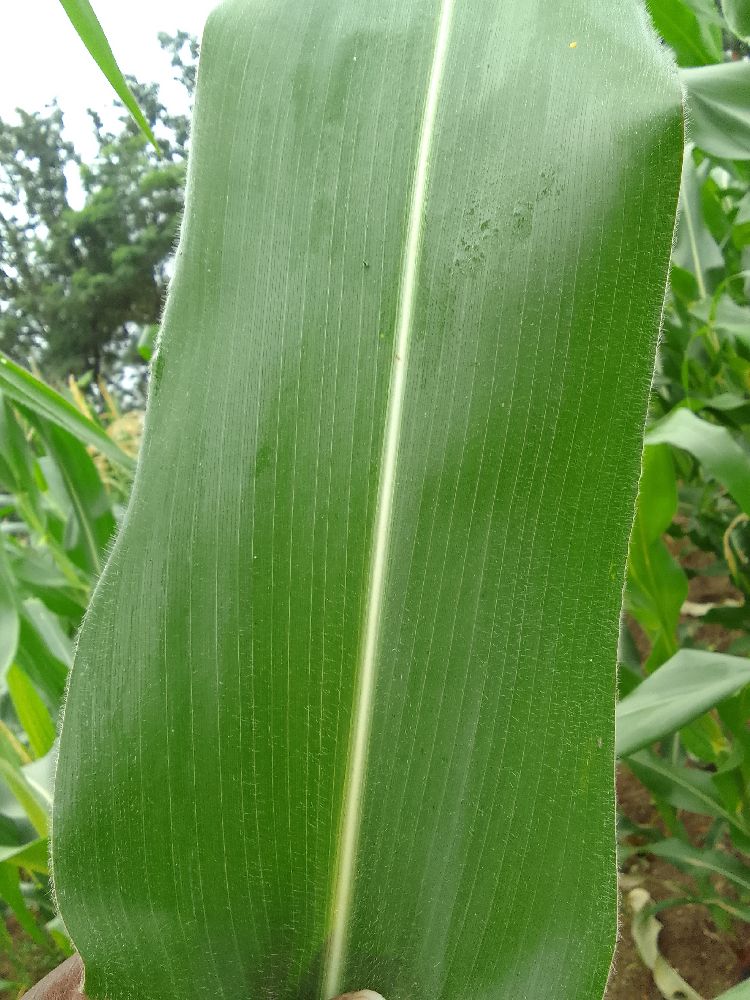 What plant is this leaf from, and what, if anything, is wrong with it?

maize, healthy
